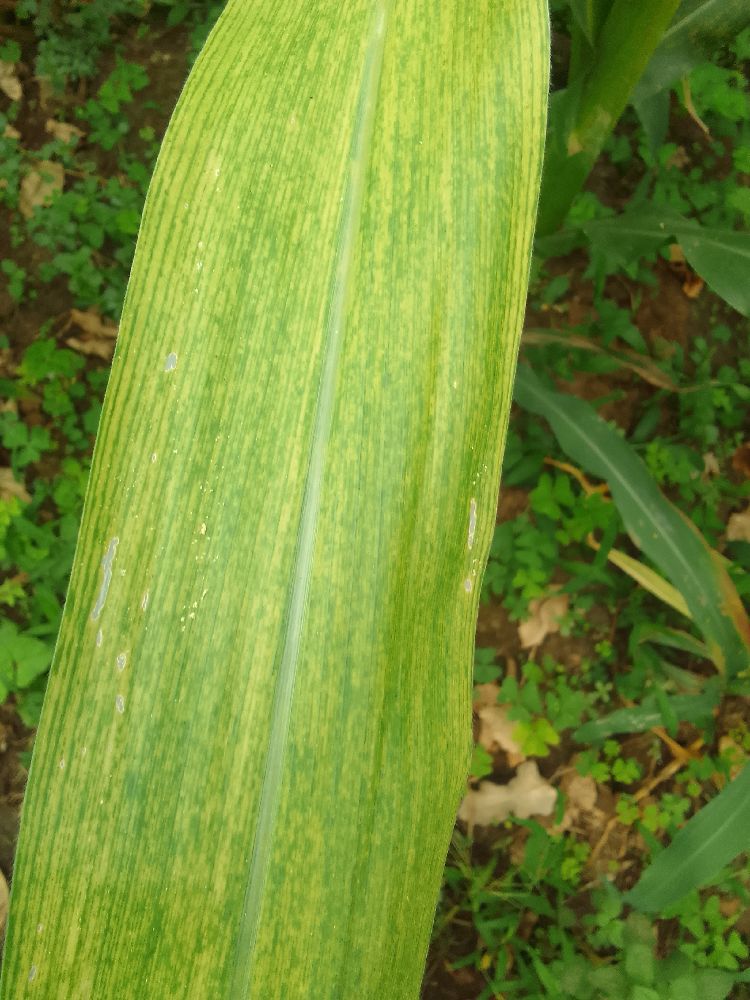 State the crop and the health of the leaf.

maize, maize lethal necrosis
